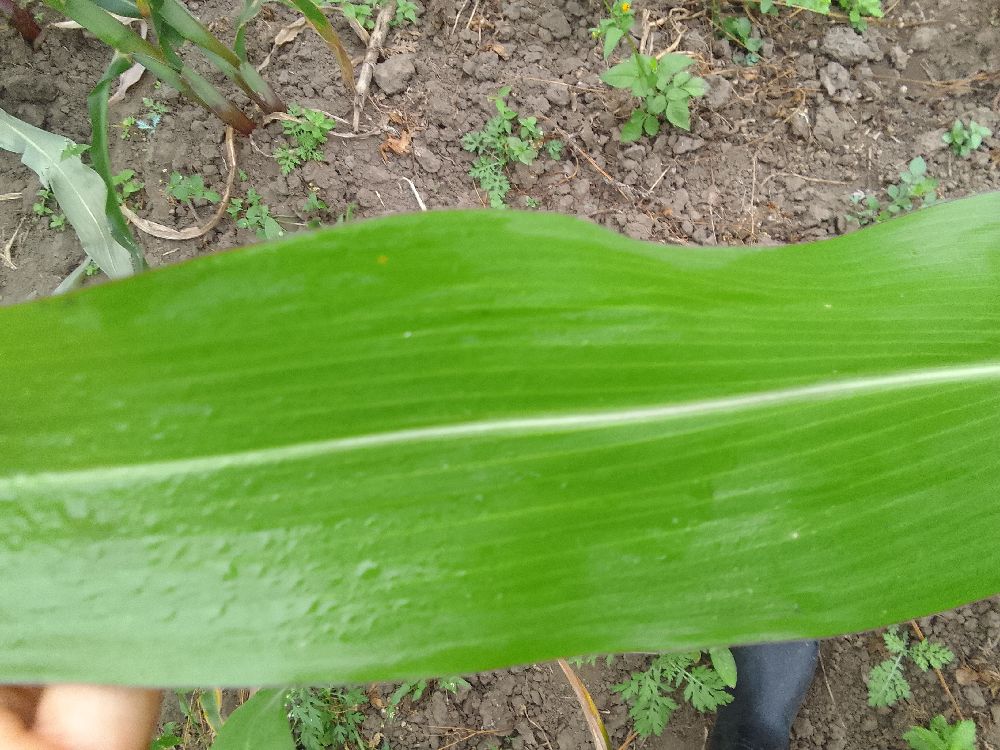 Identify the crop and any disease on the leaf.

maize, healthy
